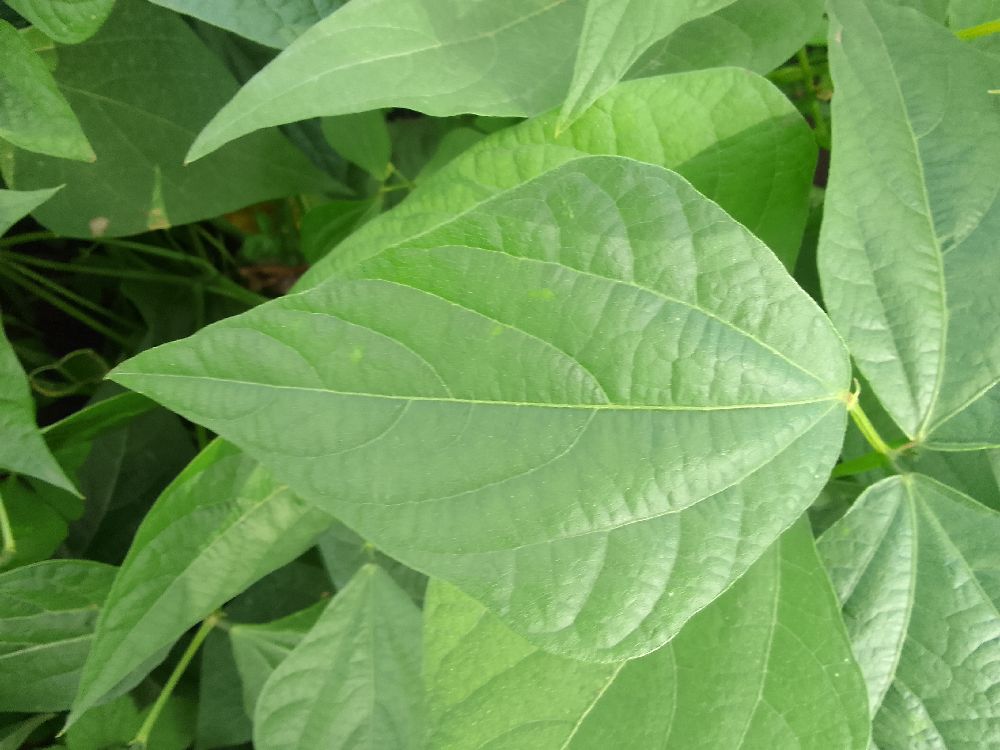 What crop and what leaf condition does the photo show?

common bean, healthy
